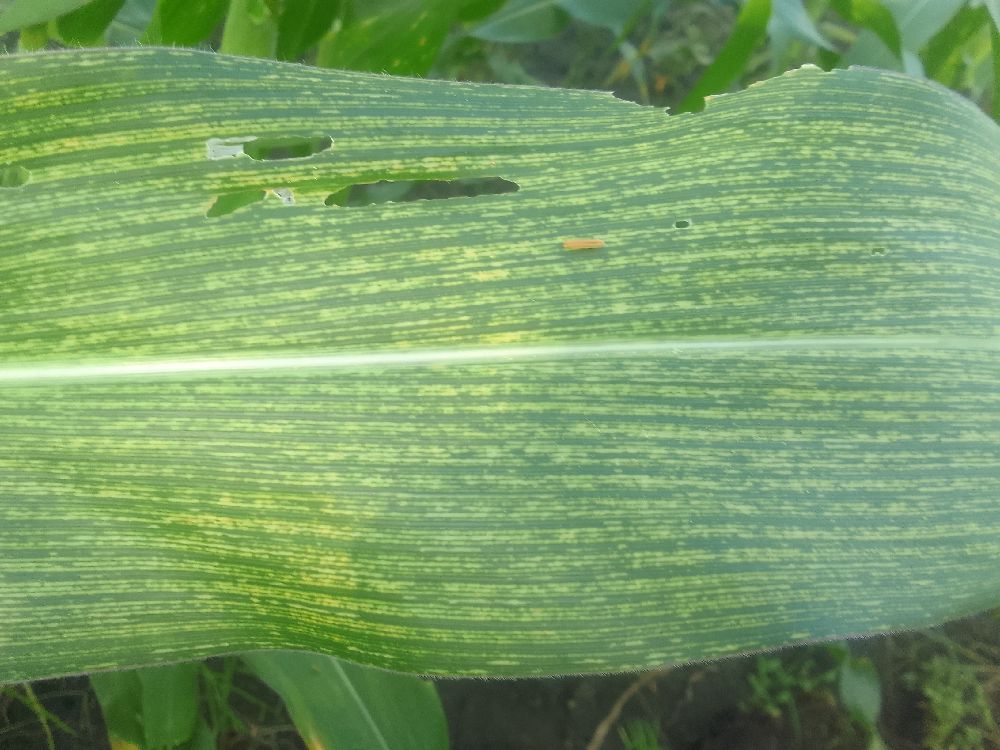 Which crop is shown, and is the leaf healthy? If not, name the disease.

maize, maize streak virus
